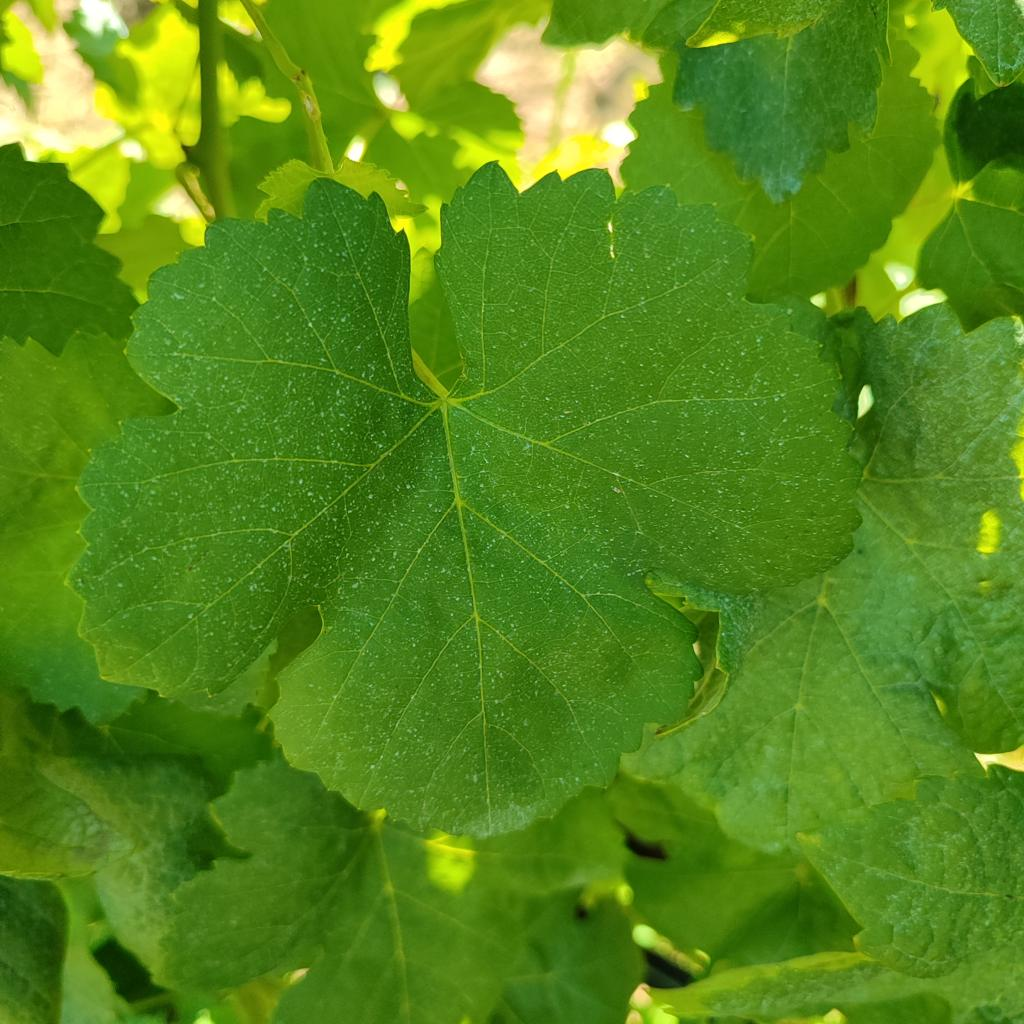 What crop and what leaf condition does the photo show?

grapevine, healthy
